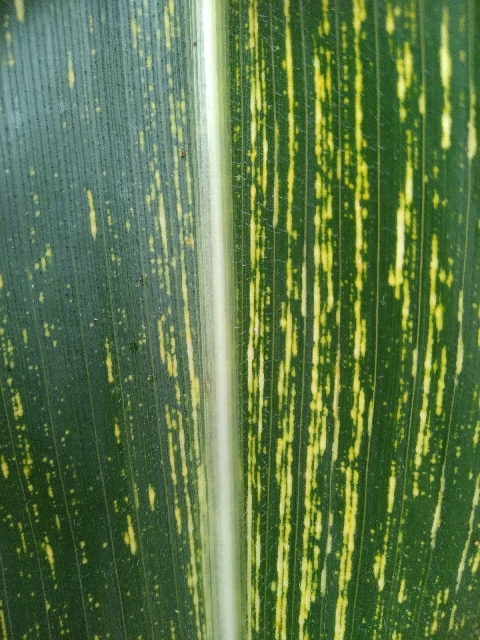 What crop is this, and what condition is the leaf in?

maize, maize streak virus
